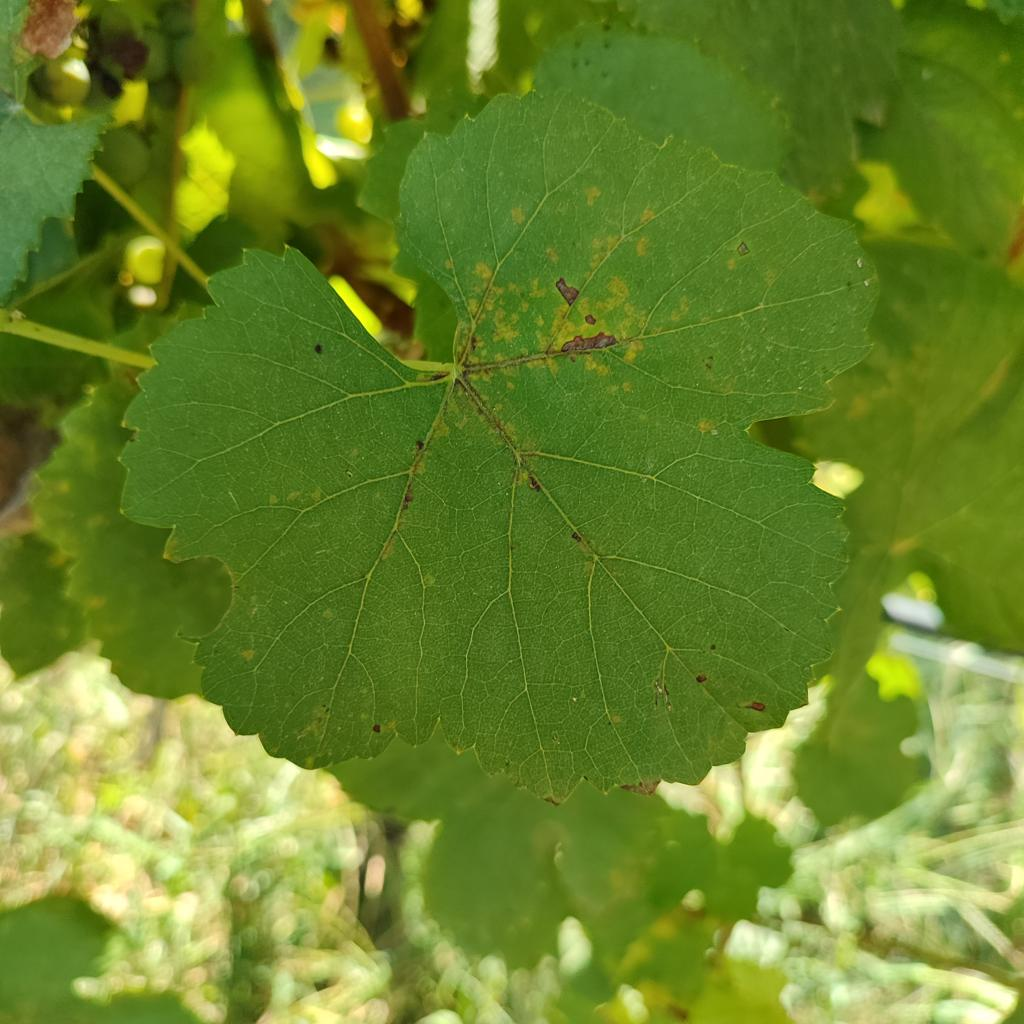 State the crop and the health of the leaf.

grapevine, downy mildew
